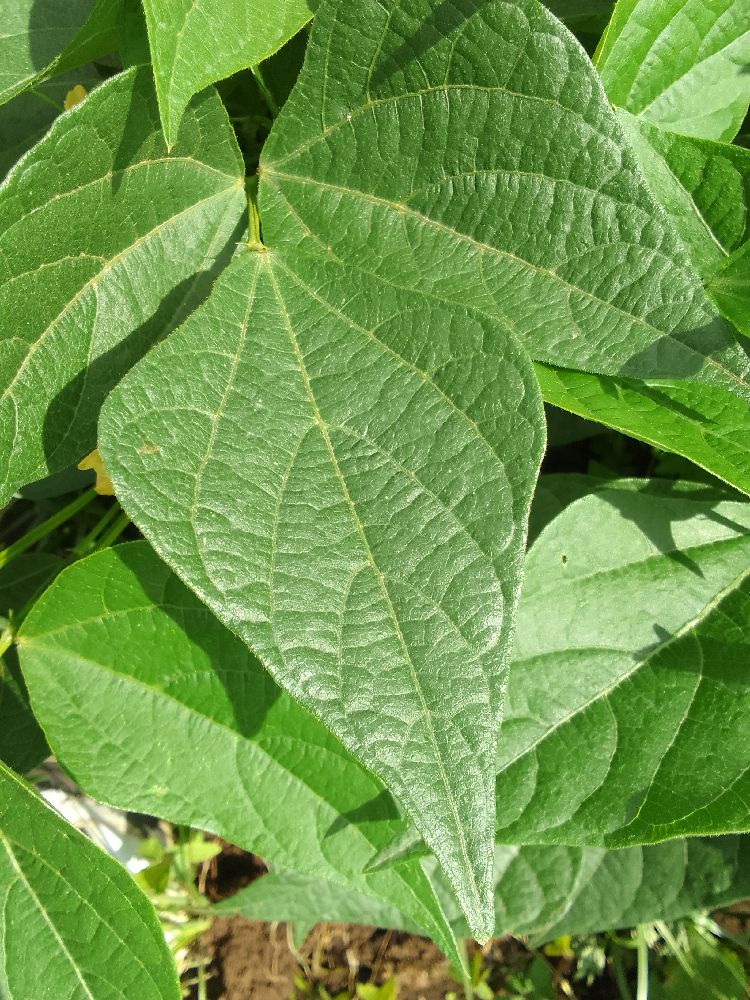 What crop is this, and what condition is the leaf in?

common bean, healthy
